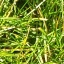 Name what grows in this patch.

grass
